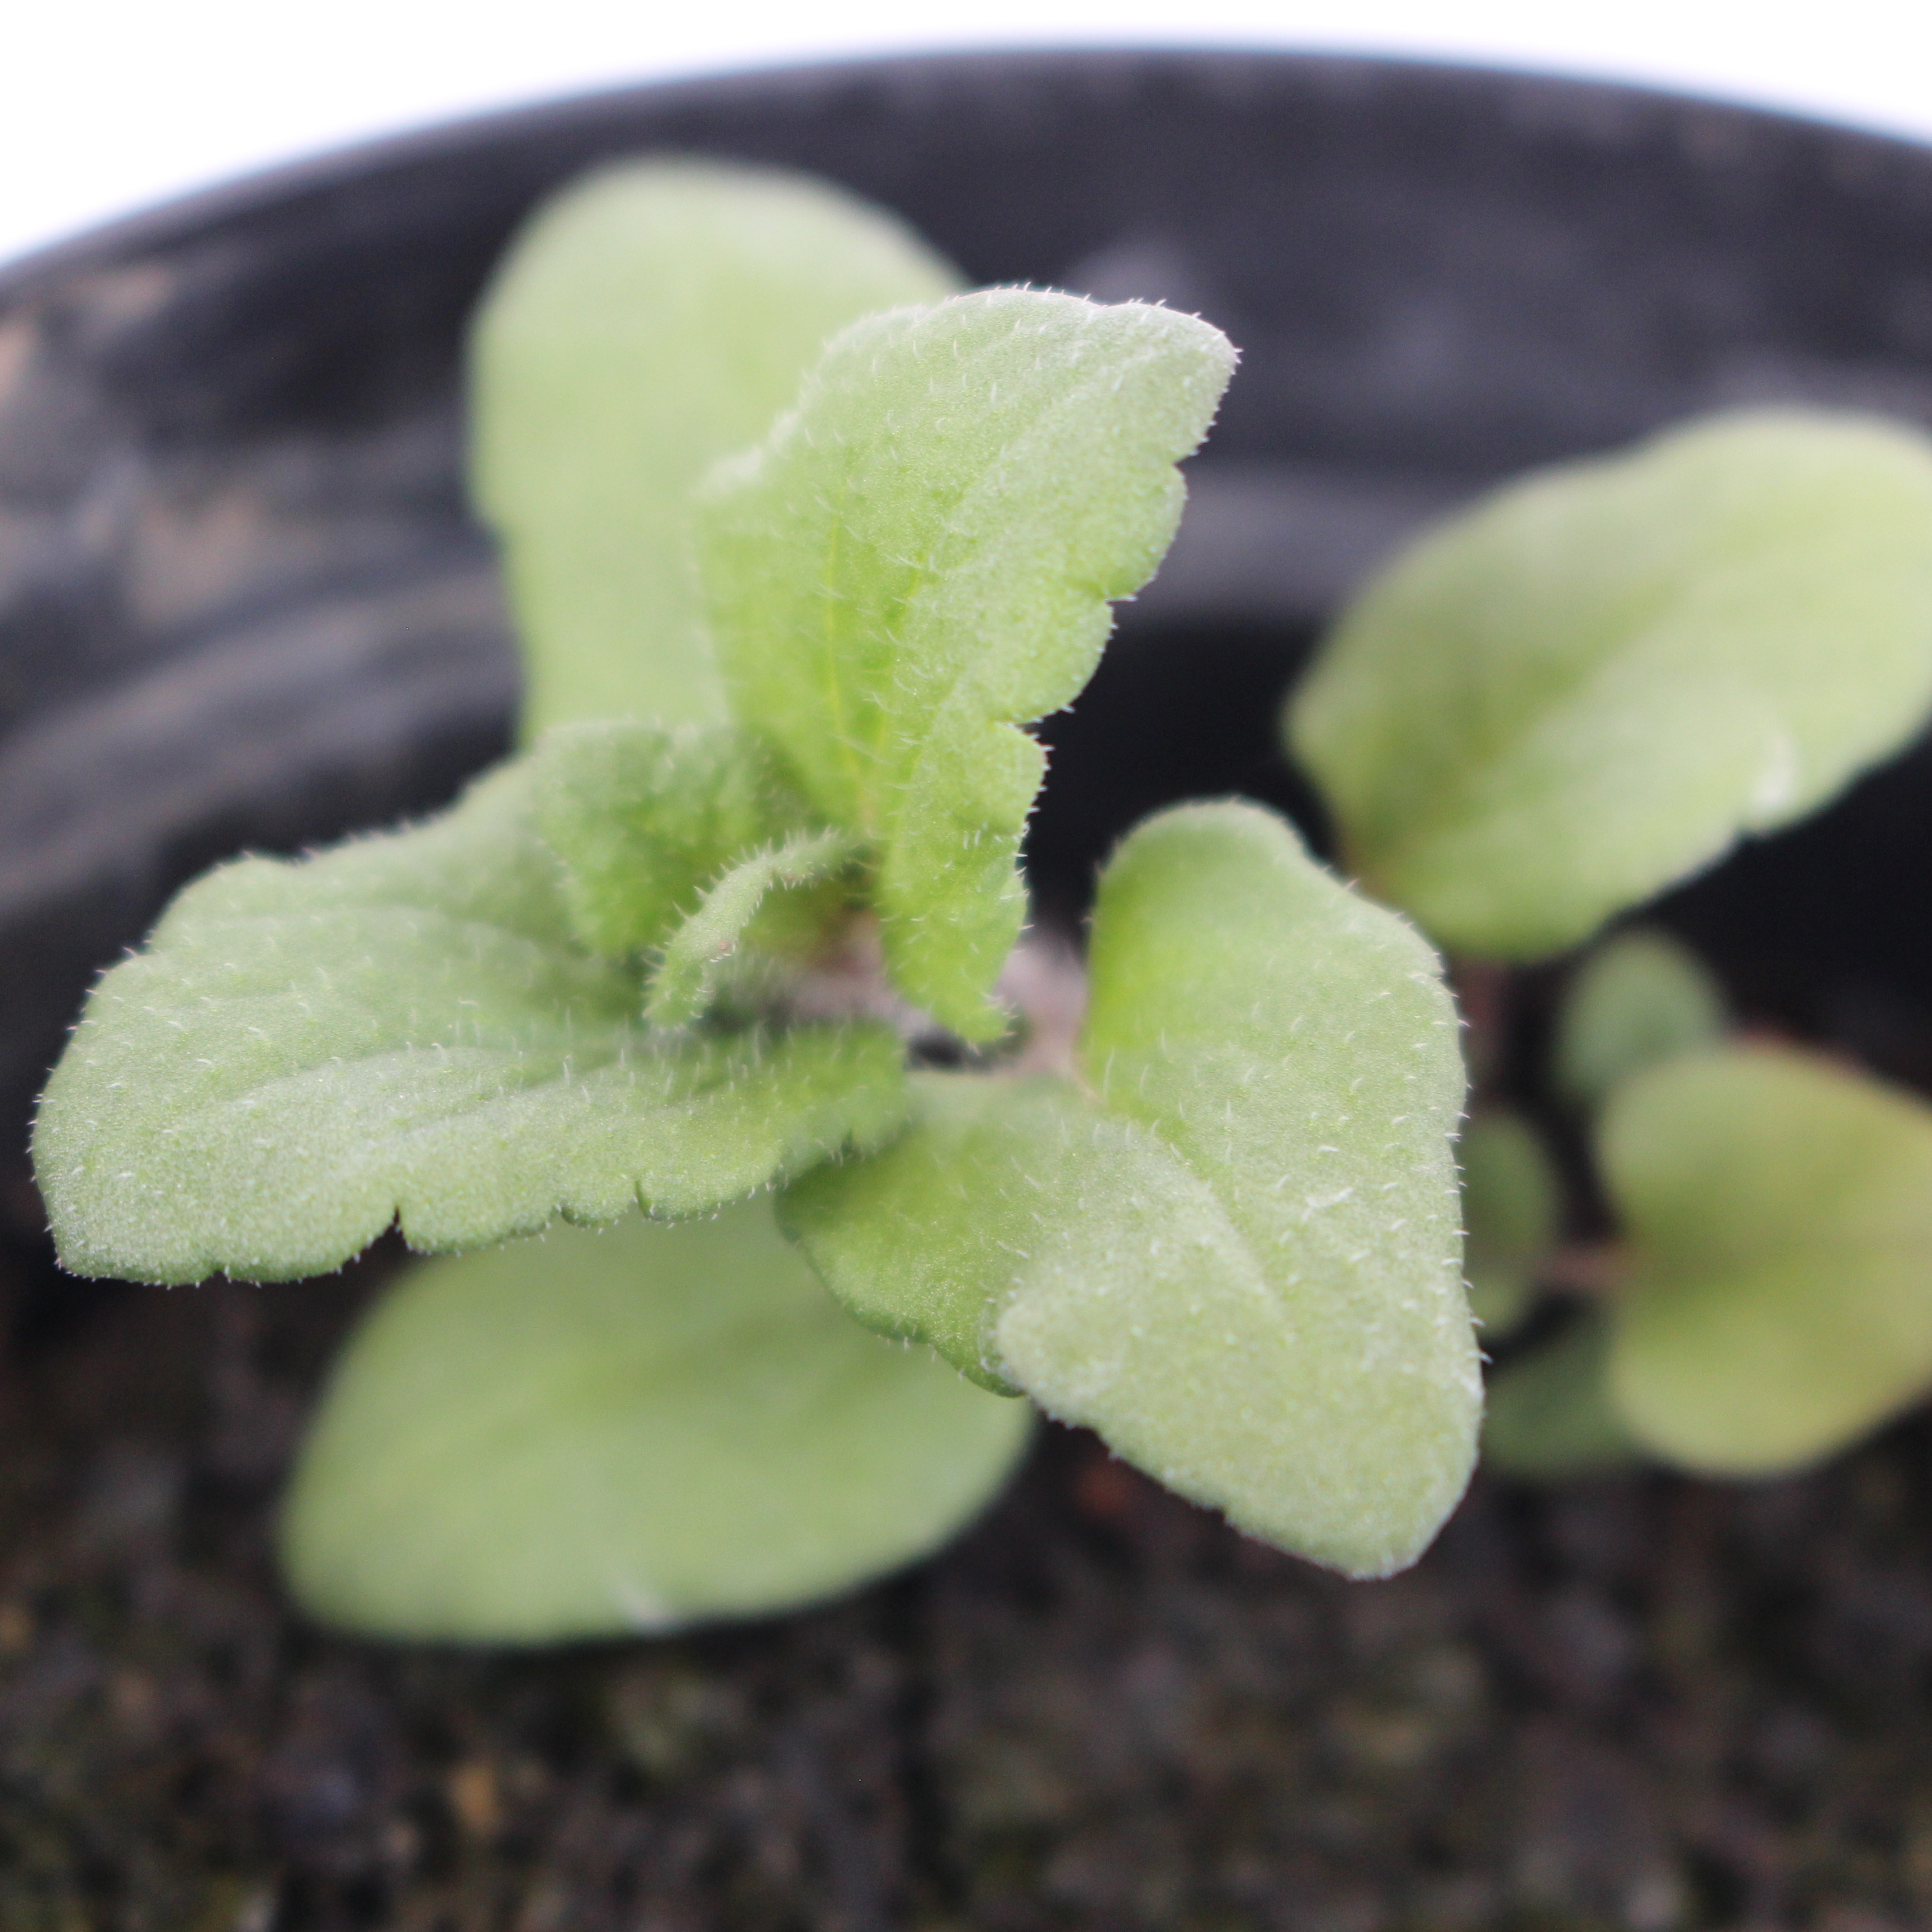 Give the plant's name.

Veronica persica
